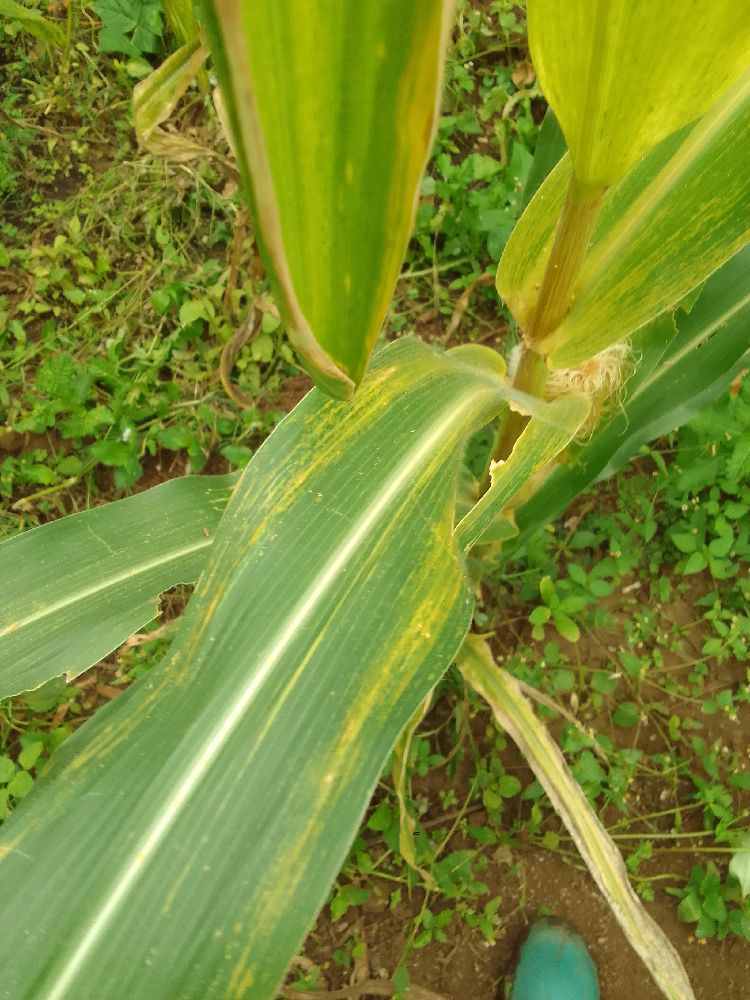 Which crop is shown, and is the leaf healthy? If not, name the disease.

maize, maize lethal necrosis
